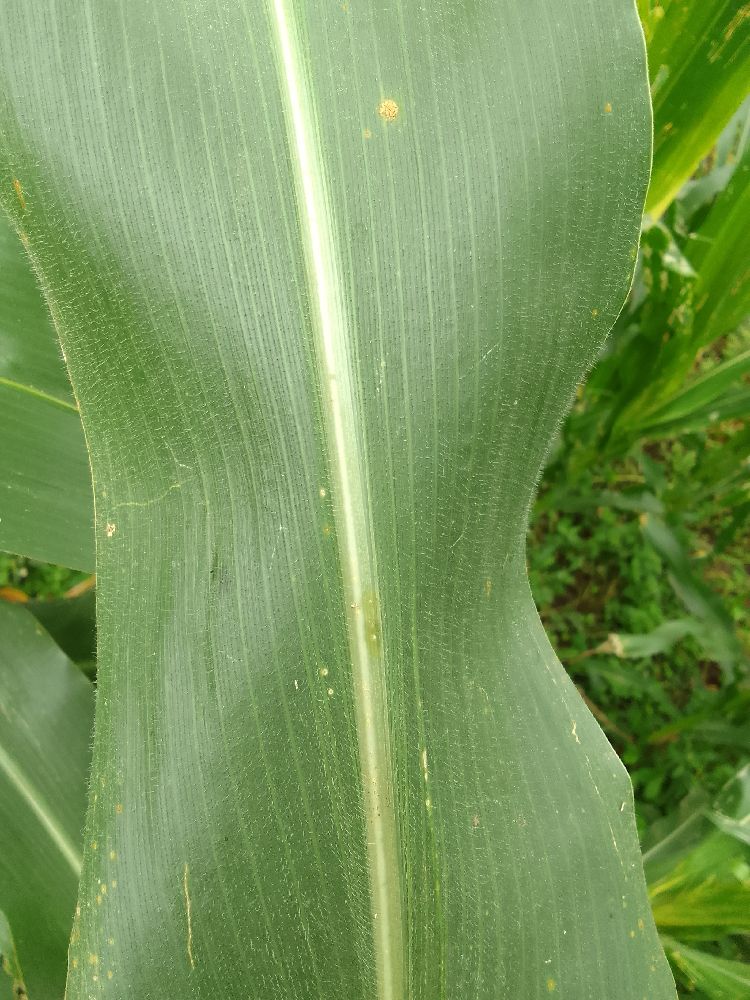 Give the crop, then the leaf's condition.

maize, healthy
